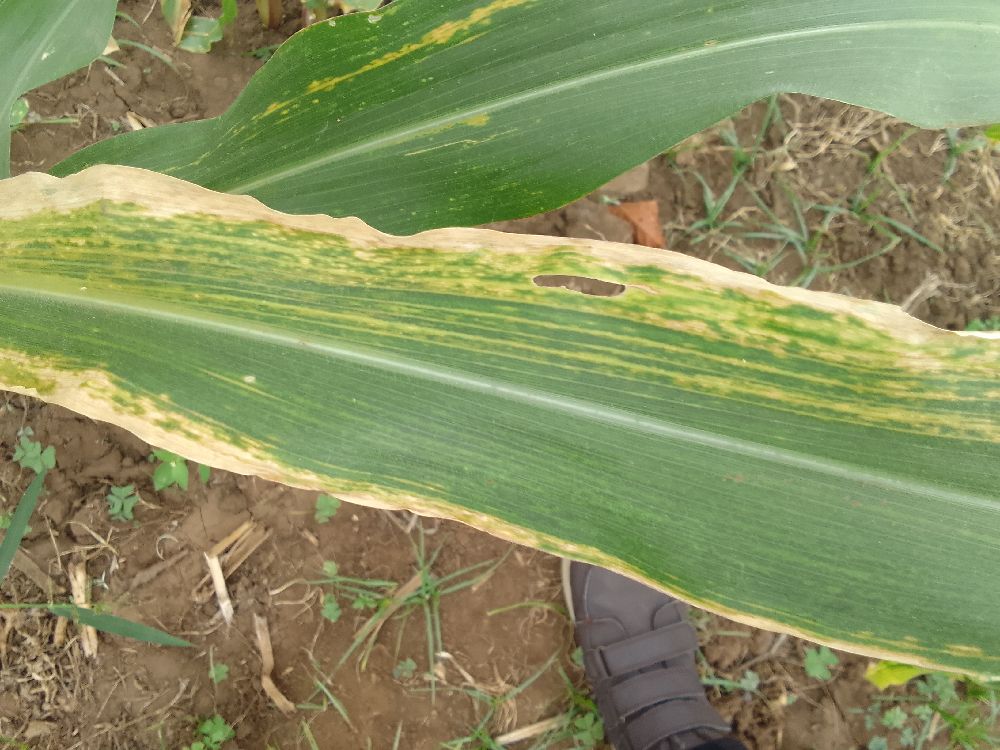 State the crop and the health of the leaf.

maize, maize lethal necrosis
